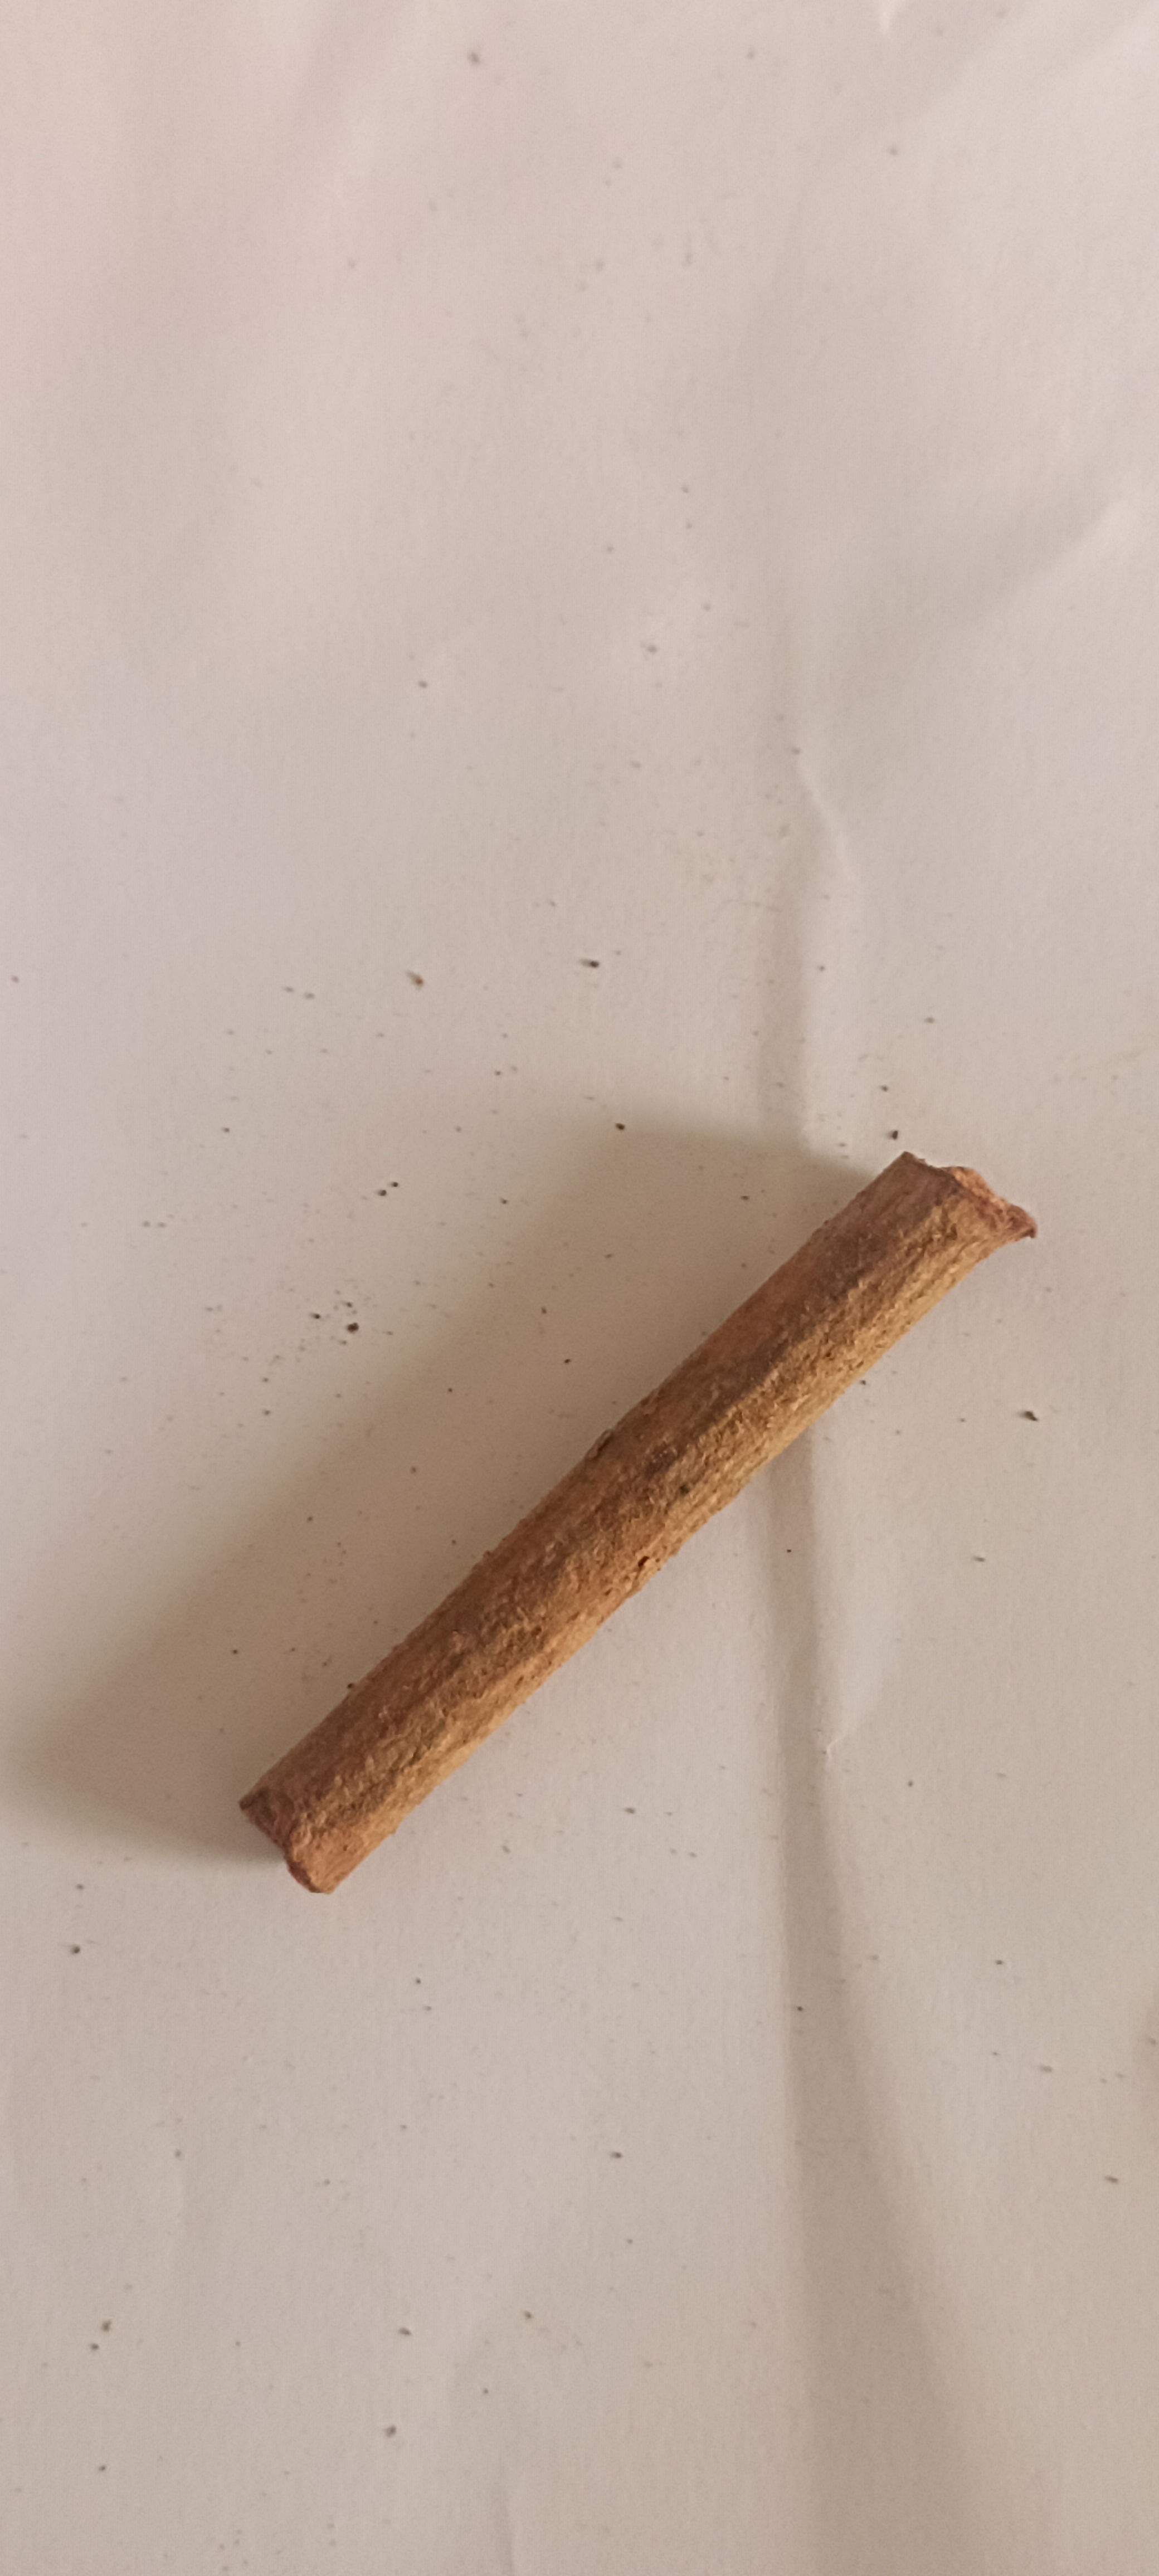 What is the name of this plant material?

manjistha
